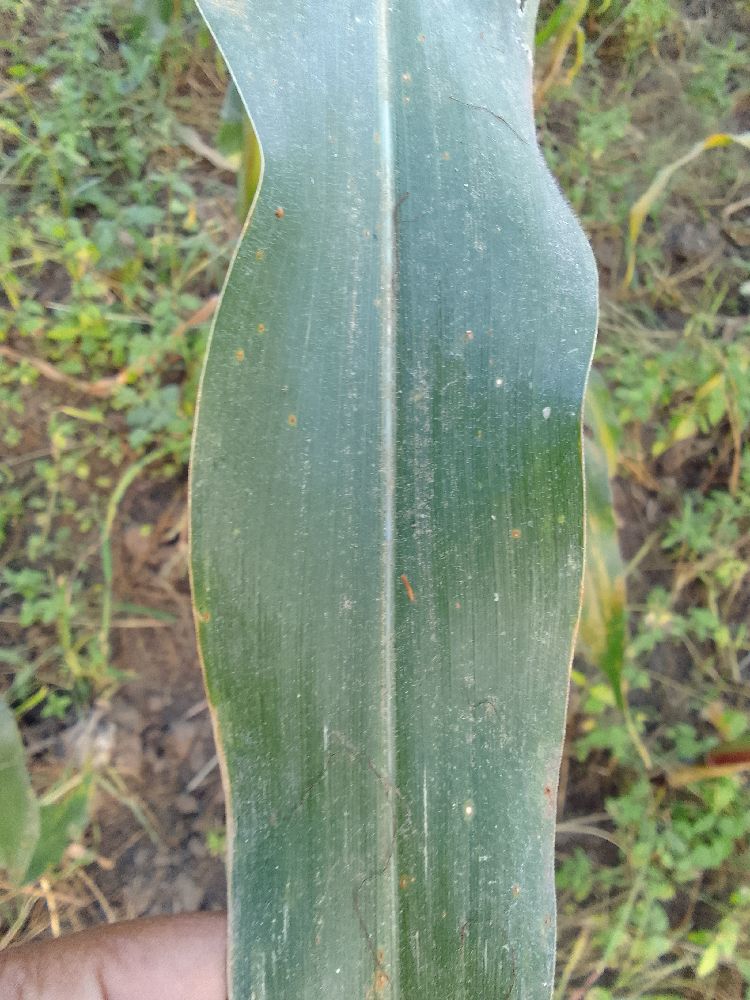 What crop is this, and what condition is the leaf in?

maize, healthy
